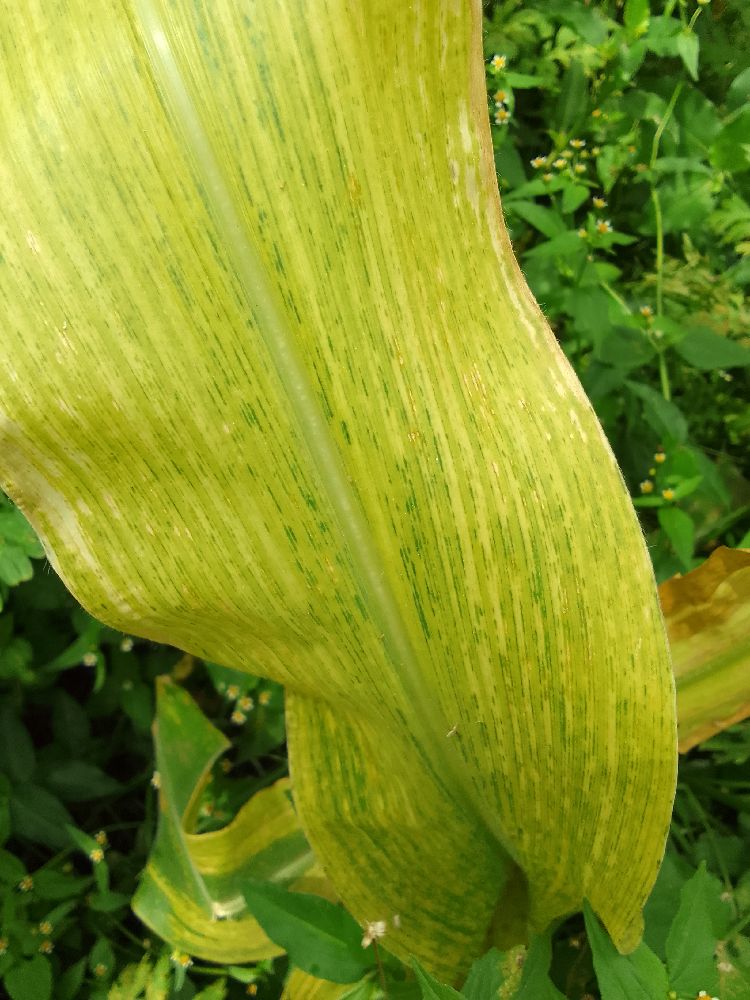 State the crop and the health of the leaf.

maize, maize lethal necrosis
